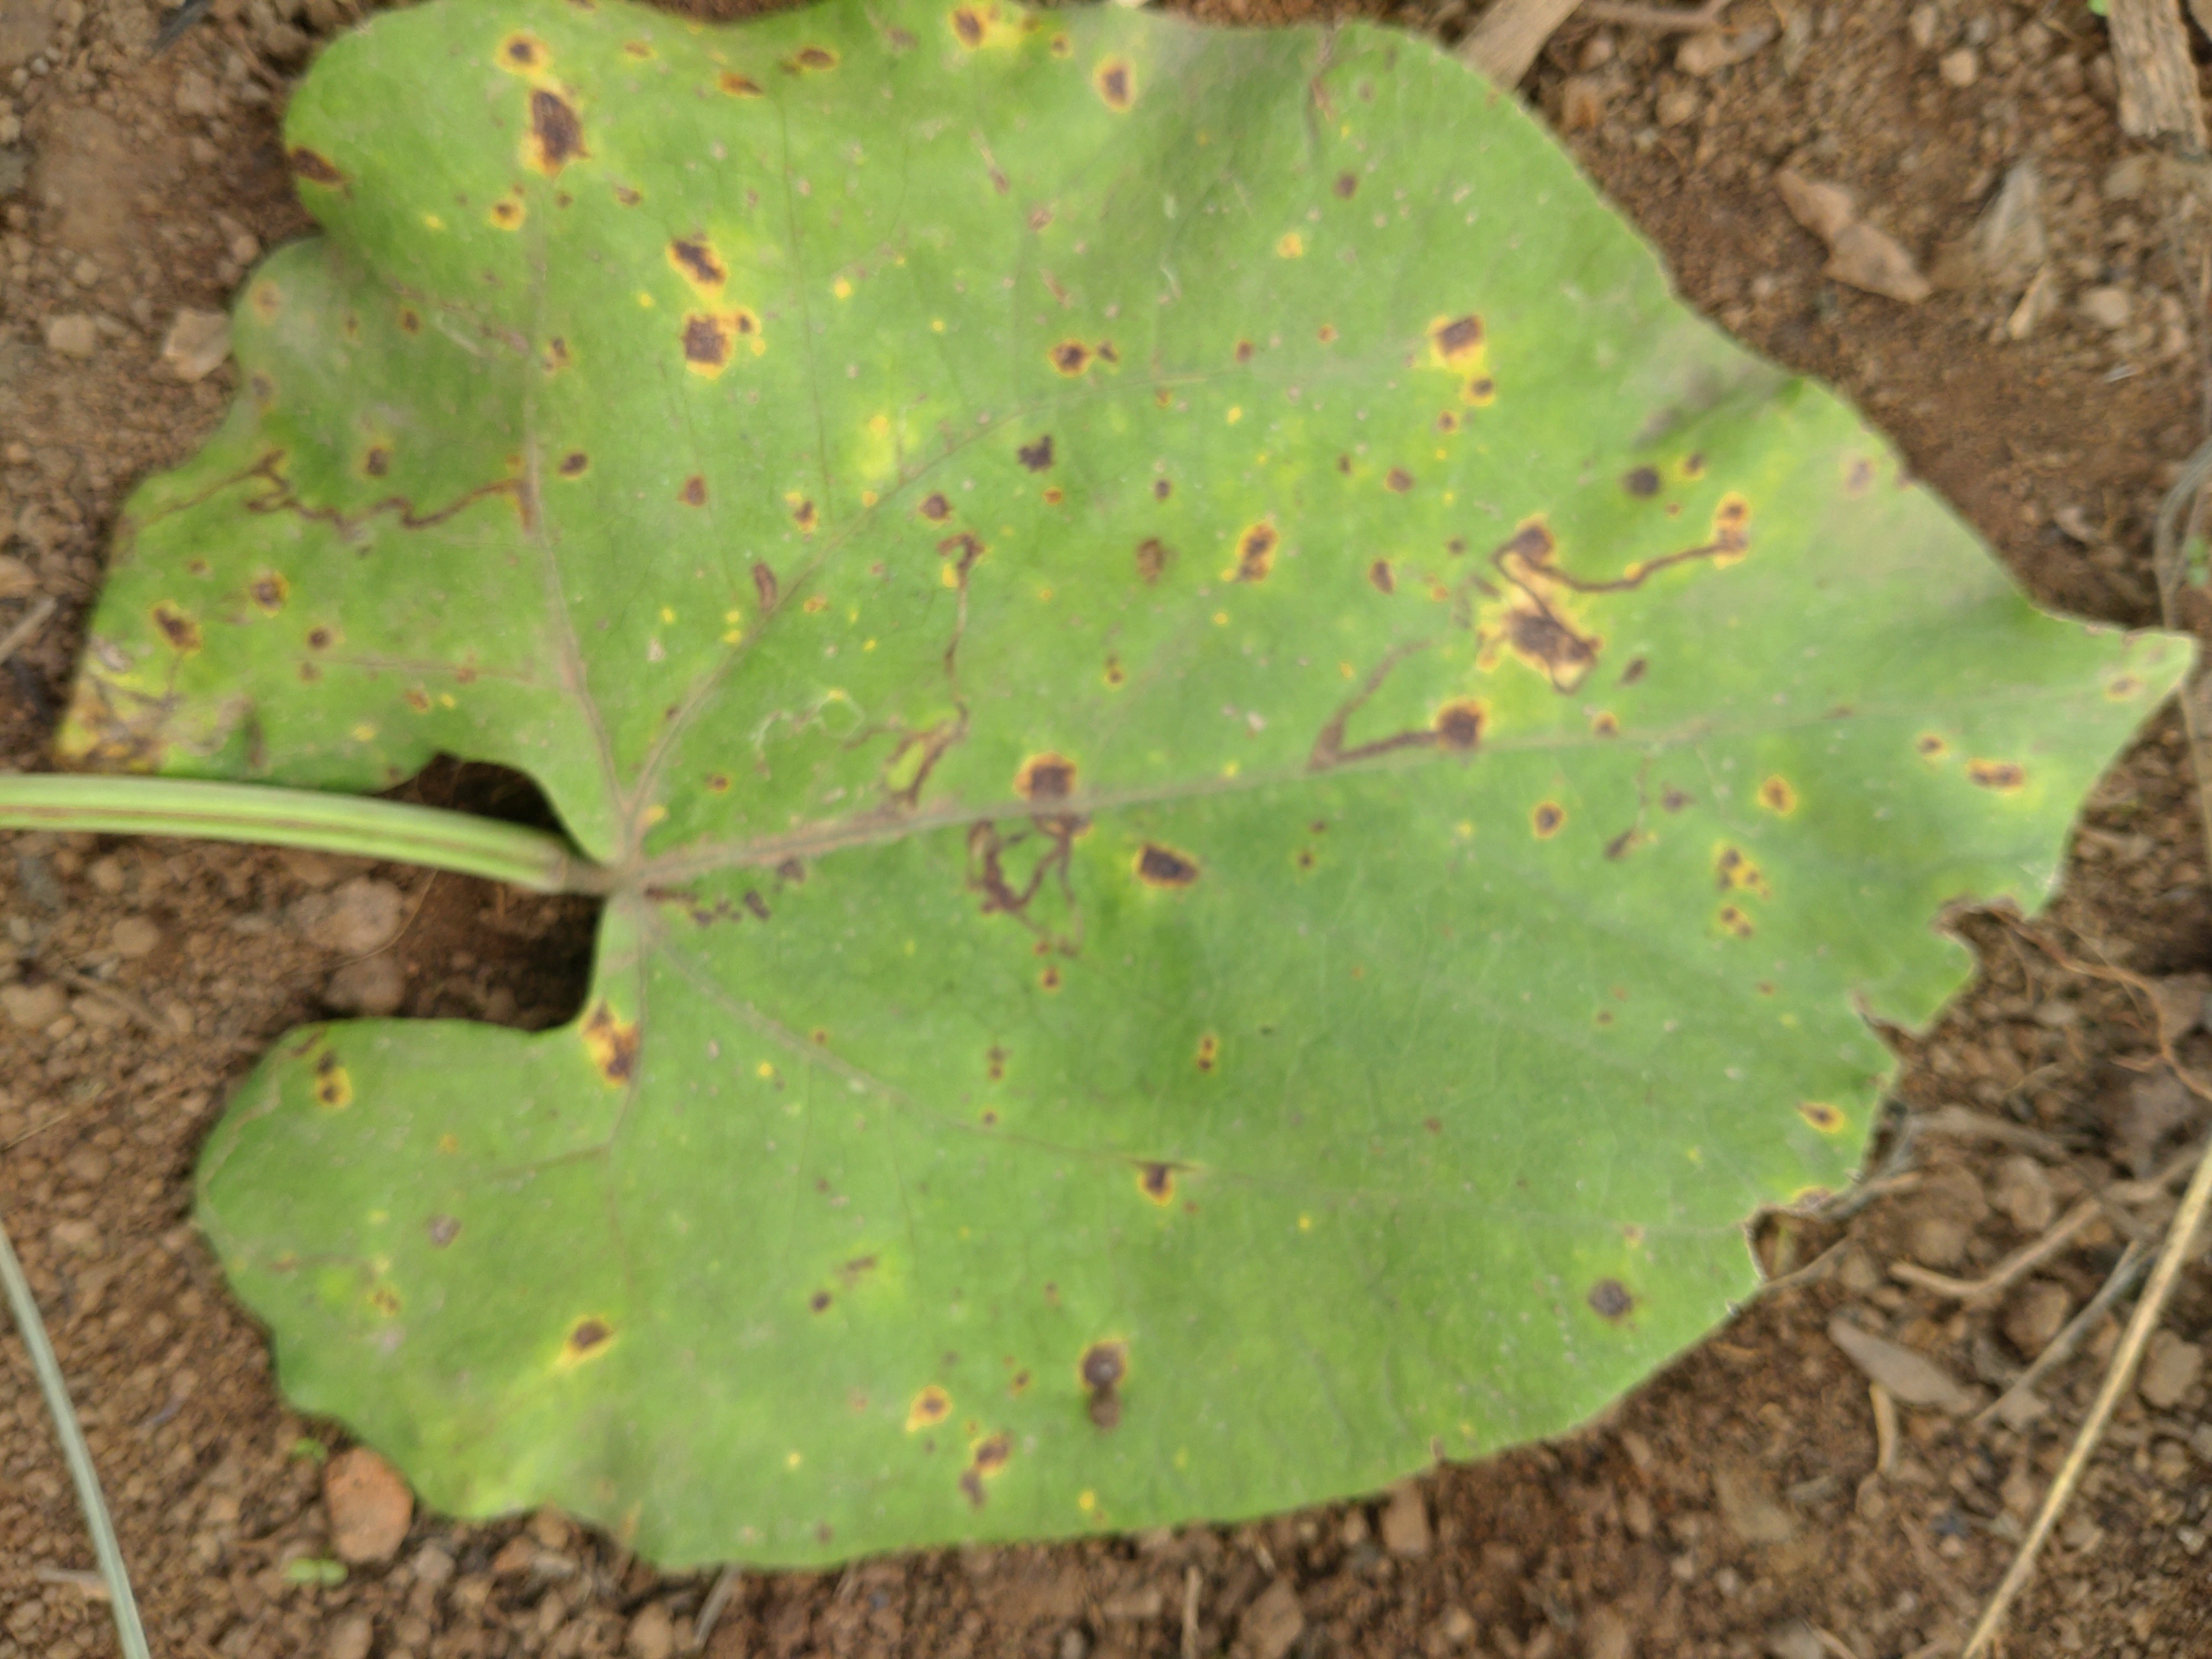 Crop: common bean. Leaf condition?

rust
